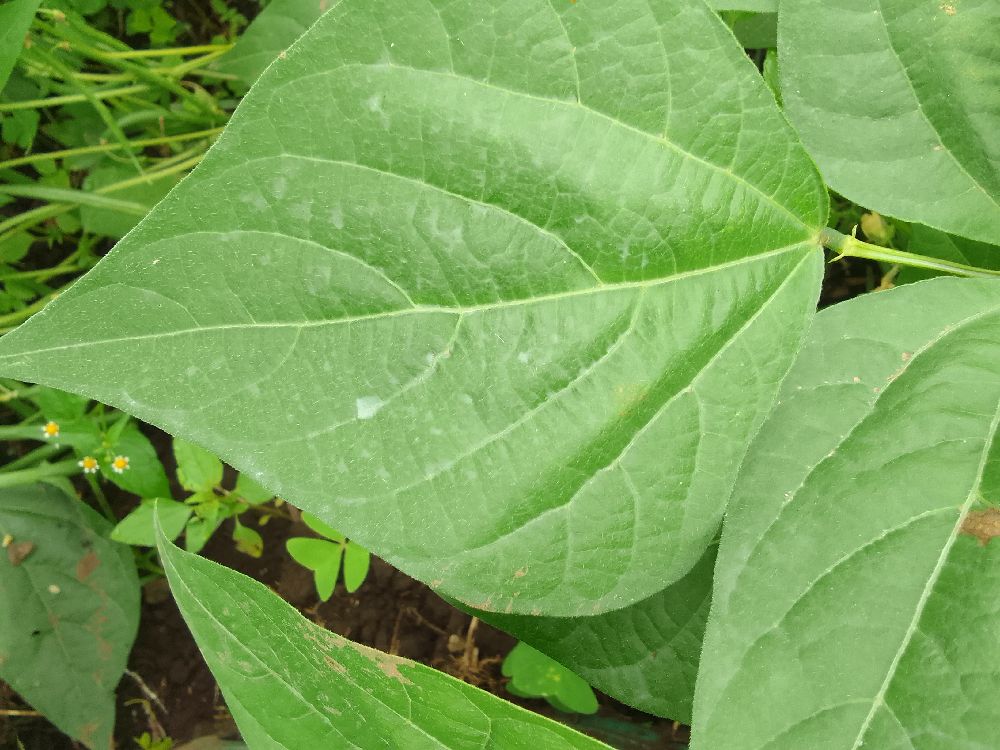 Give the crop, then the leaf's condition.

common bean, healthy
